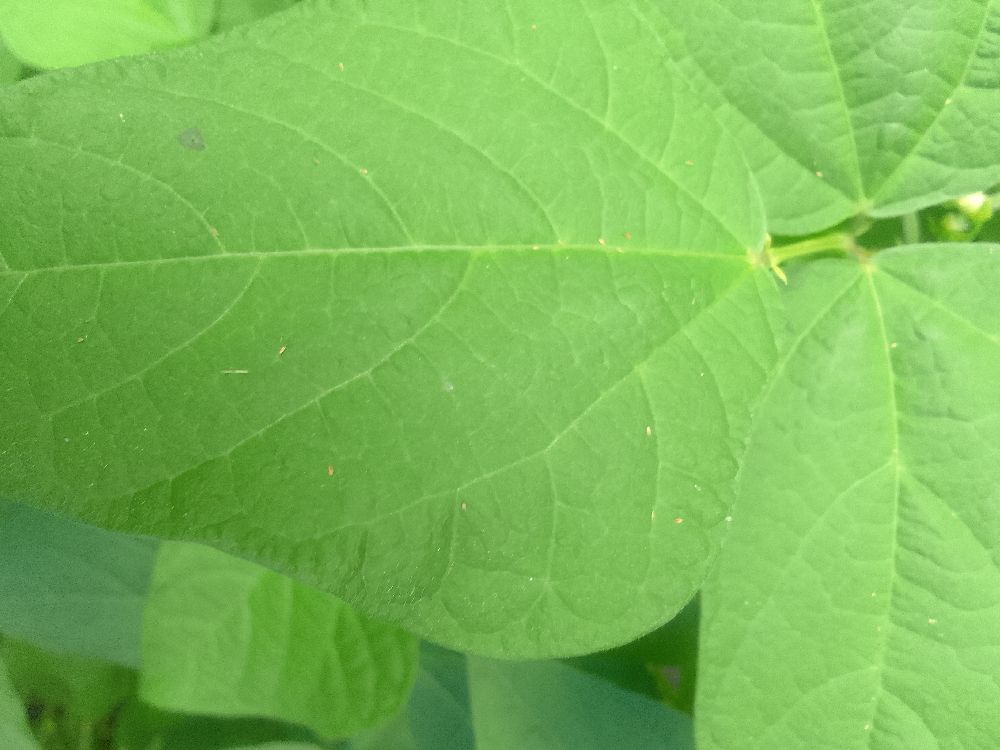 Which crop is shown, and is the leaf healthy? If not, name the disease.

common bean, healthy
